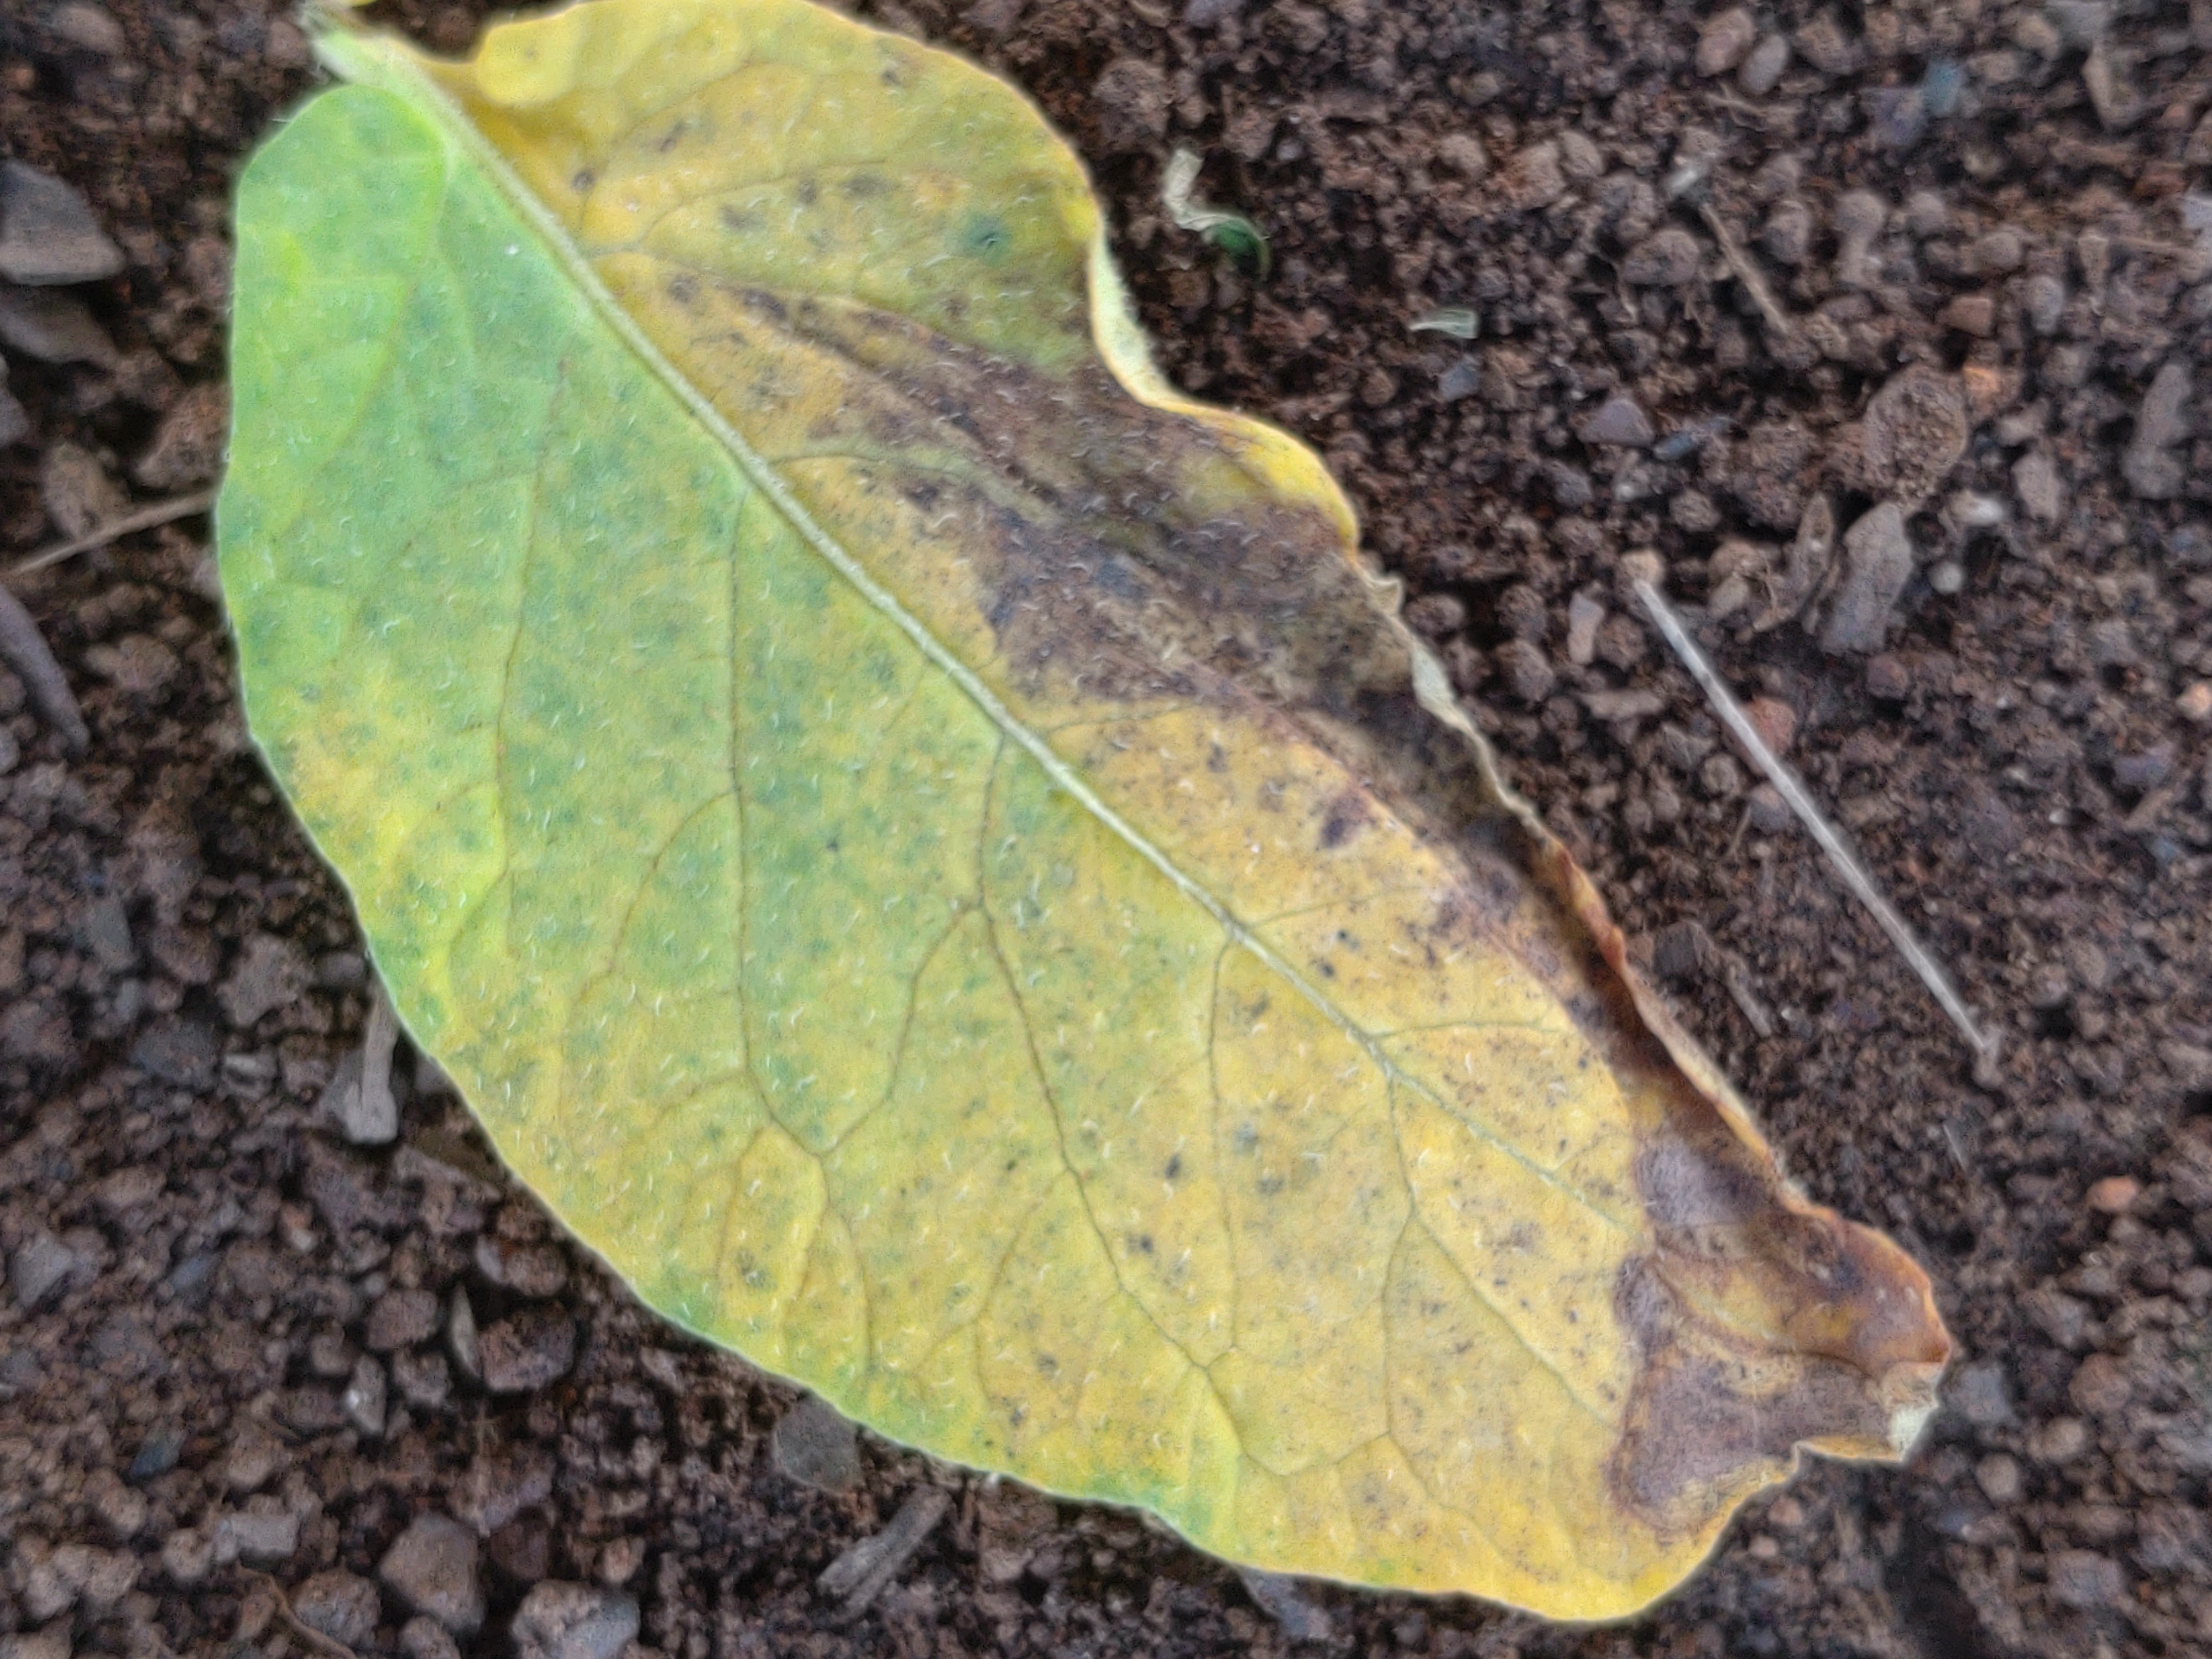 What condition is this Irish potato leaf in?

late blight
